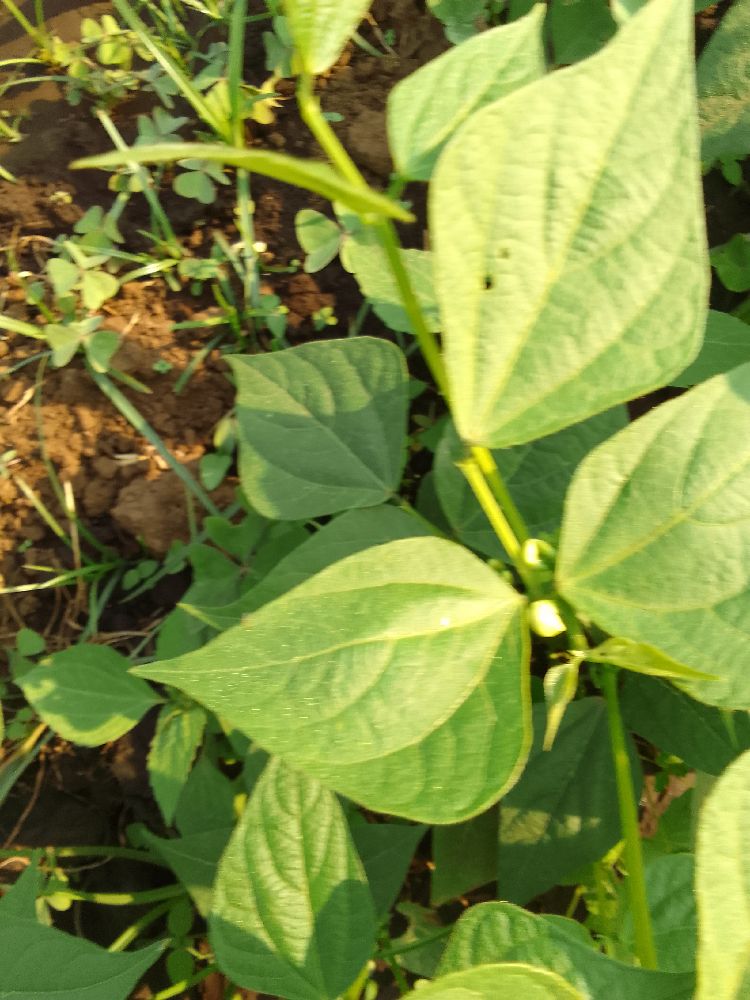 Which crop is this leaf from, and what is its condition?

common bean, healthy
